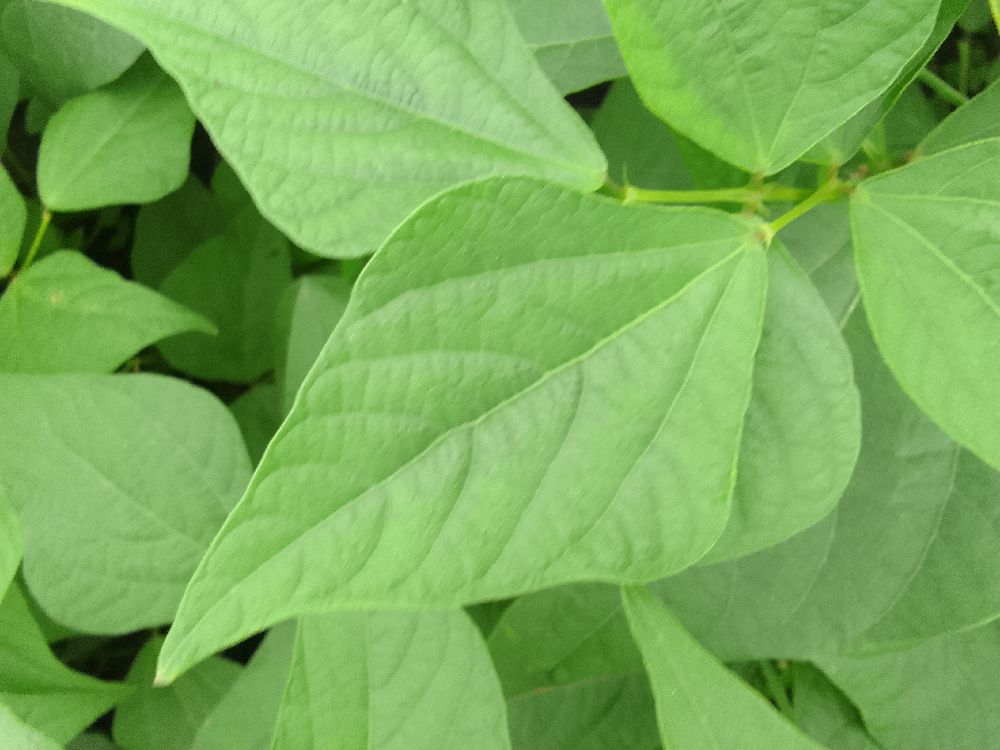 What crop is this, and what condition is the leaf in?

common bean, healthy
